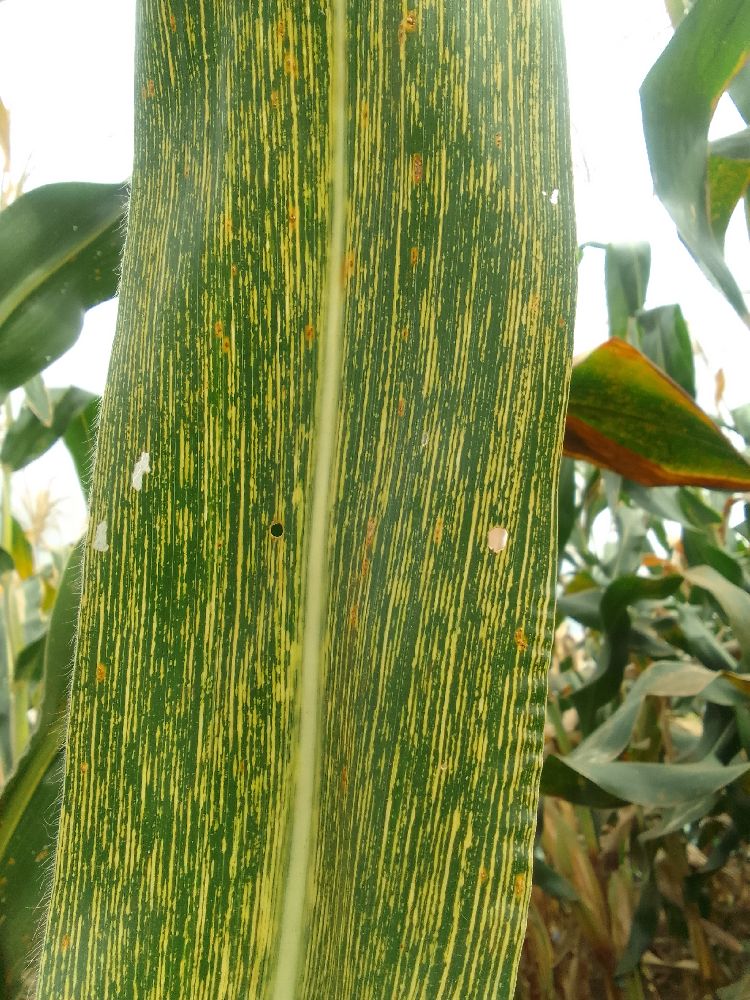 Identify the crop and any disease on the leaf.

maize, maize streak virus
